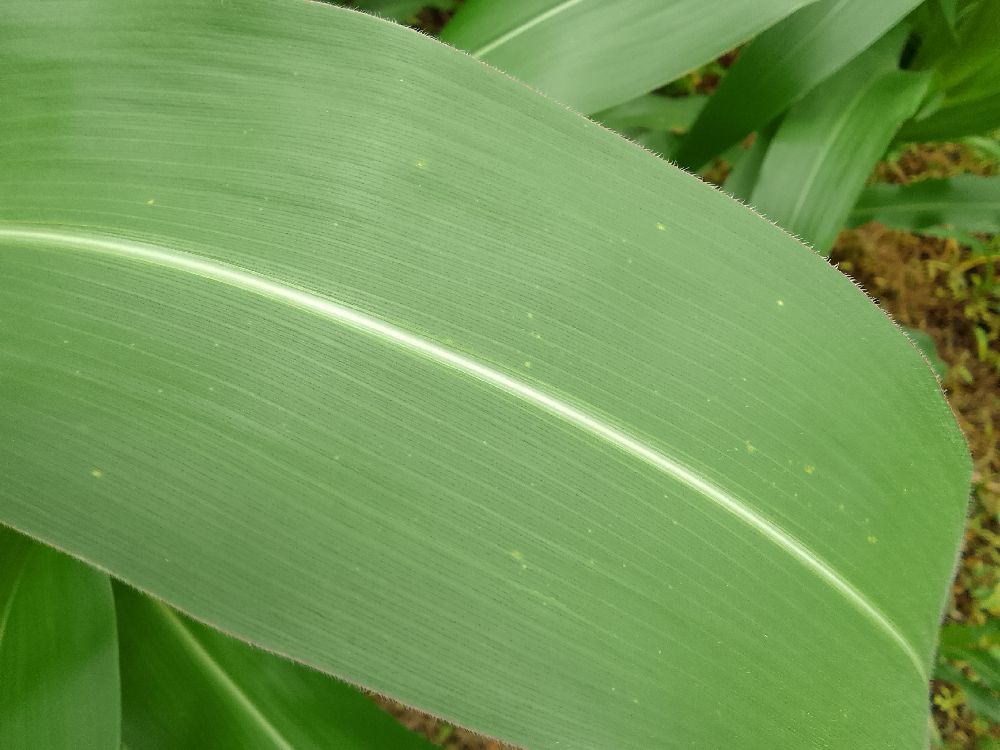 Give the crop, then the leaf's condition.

maize, healthy
